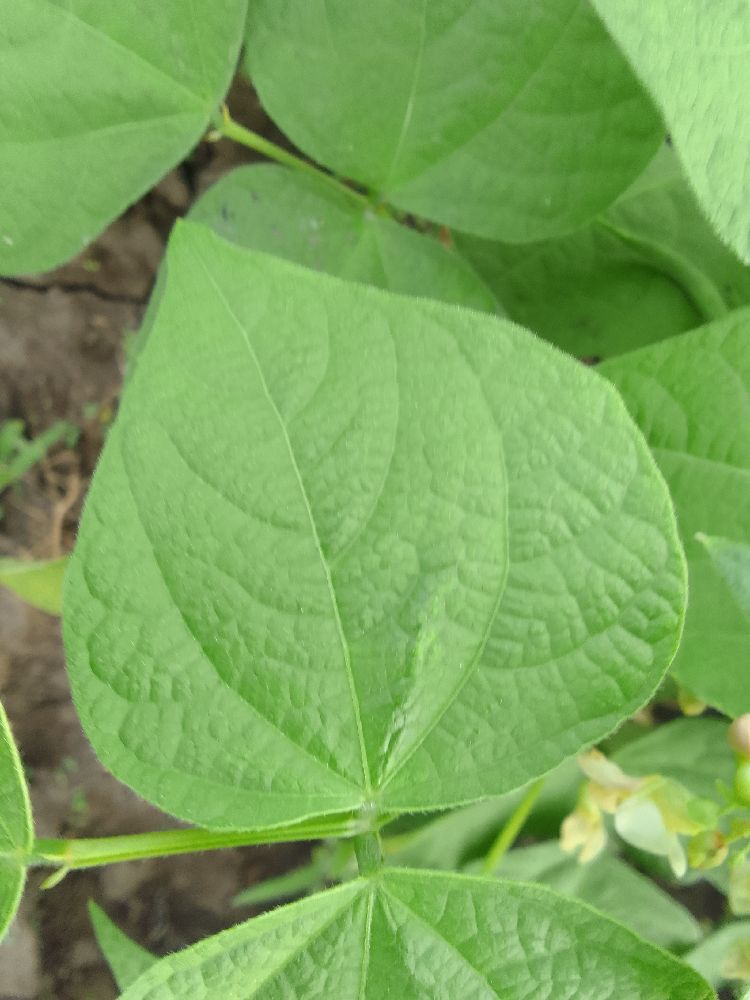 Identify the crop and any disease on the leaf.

common bean, healthy
